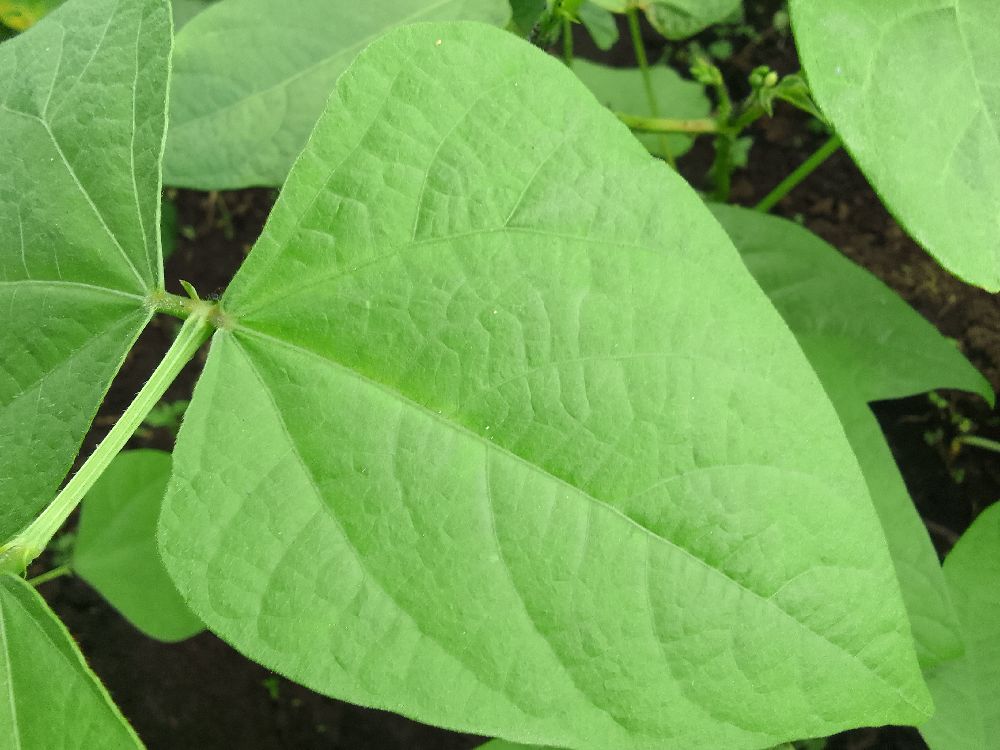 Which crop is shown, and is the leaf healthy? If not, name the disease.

common bean, healthy
